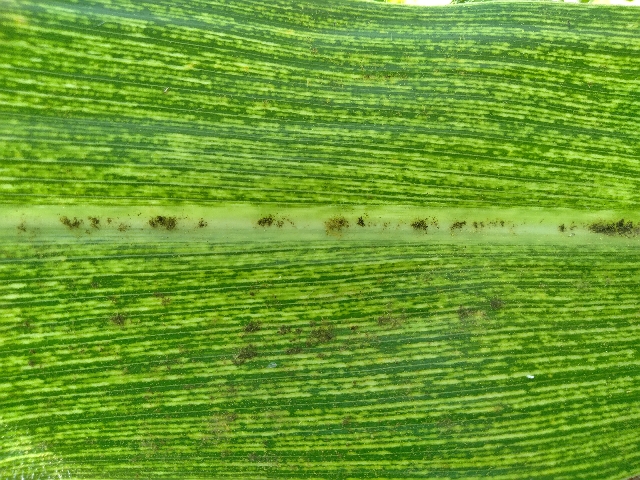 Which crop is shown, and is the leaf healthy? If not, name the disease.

maize, maize streak virus
